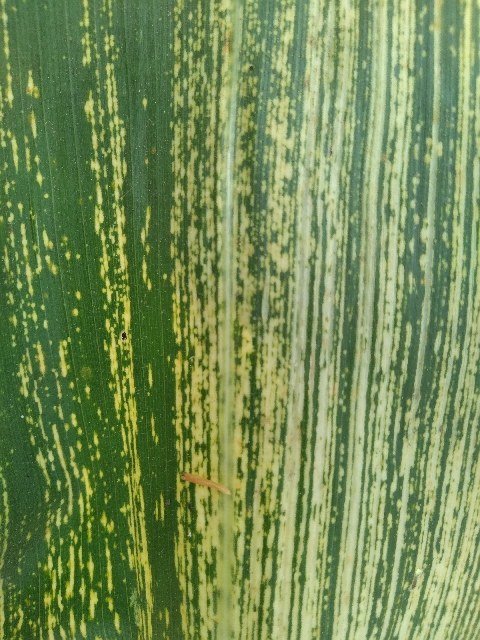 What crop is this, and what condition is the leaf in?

maize, maize streak virus
